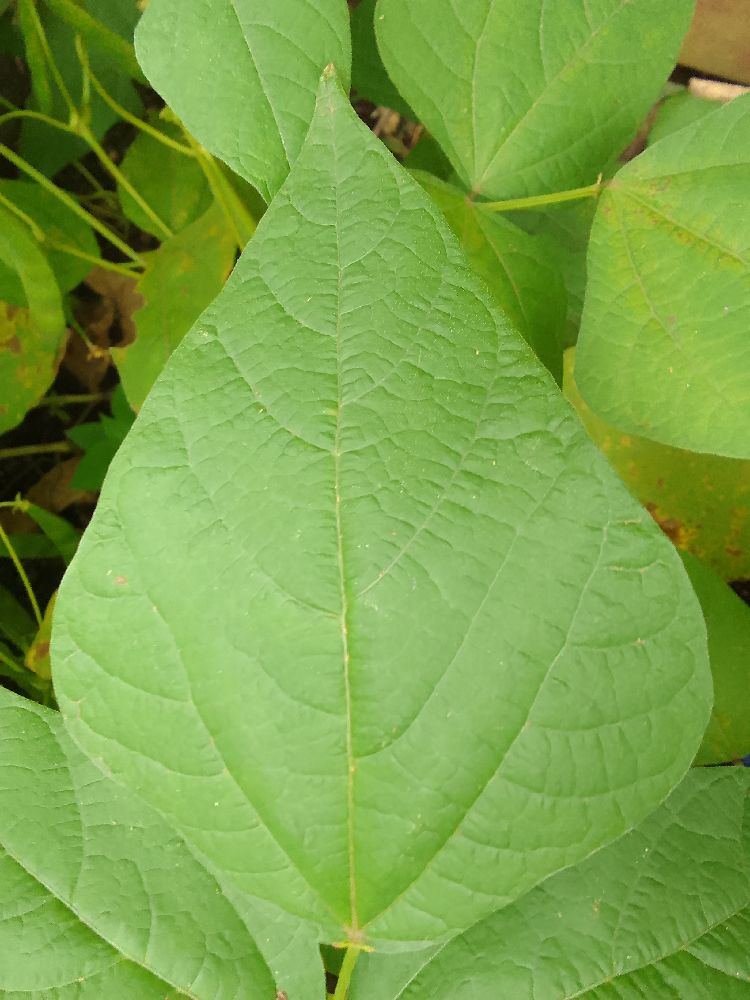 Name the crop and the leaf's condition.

common bean, healthy
